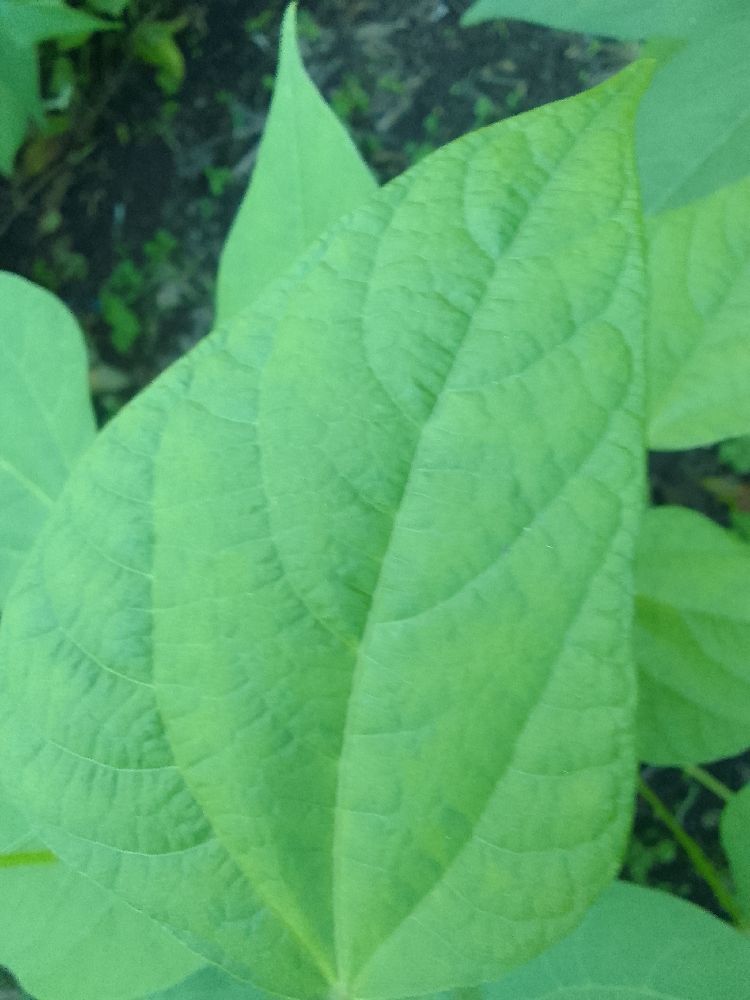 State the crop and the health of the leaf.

common bean, healthy
